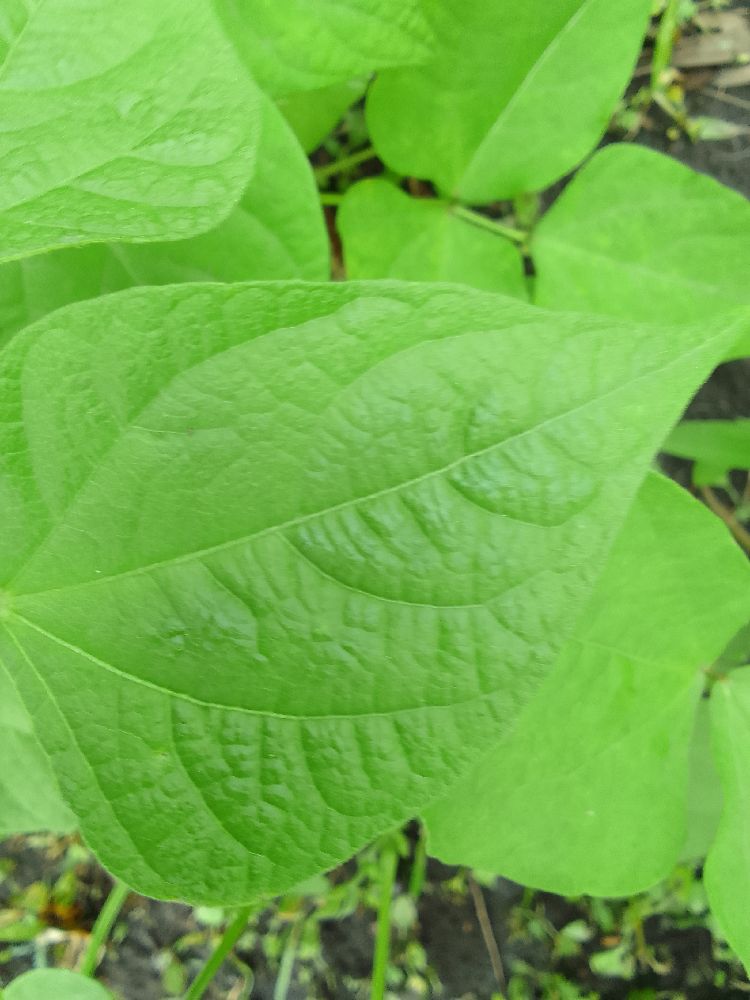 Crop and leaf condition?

common bean, healthy
